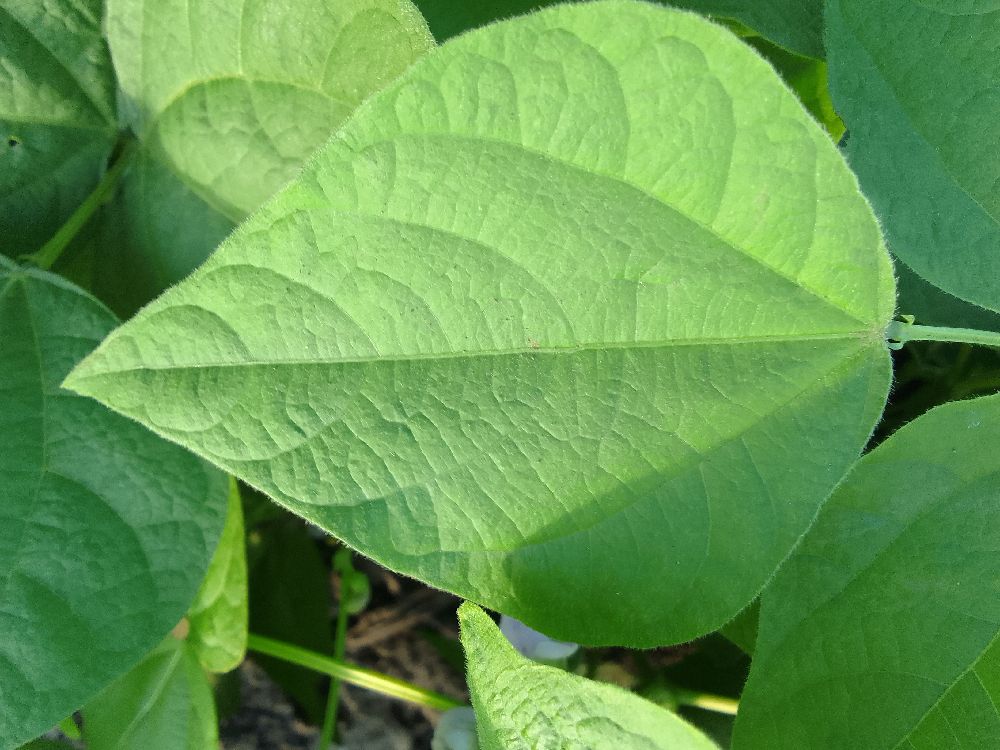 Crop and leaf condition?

common bean, healthy
